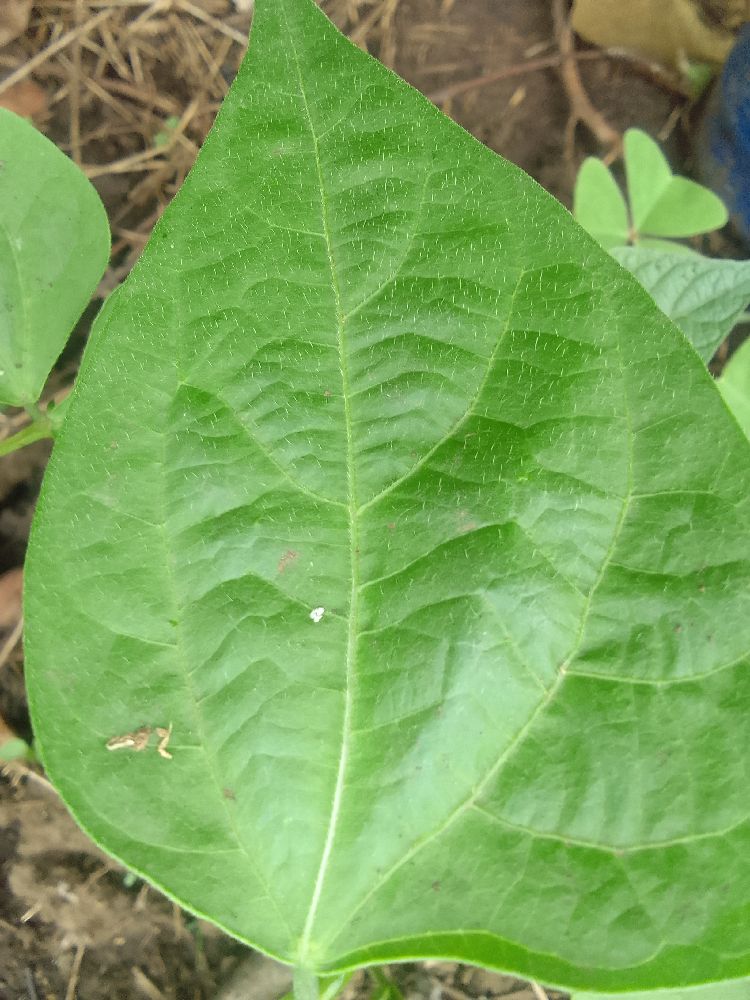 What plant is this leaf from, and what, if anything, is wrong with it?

common bean, healthy
